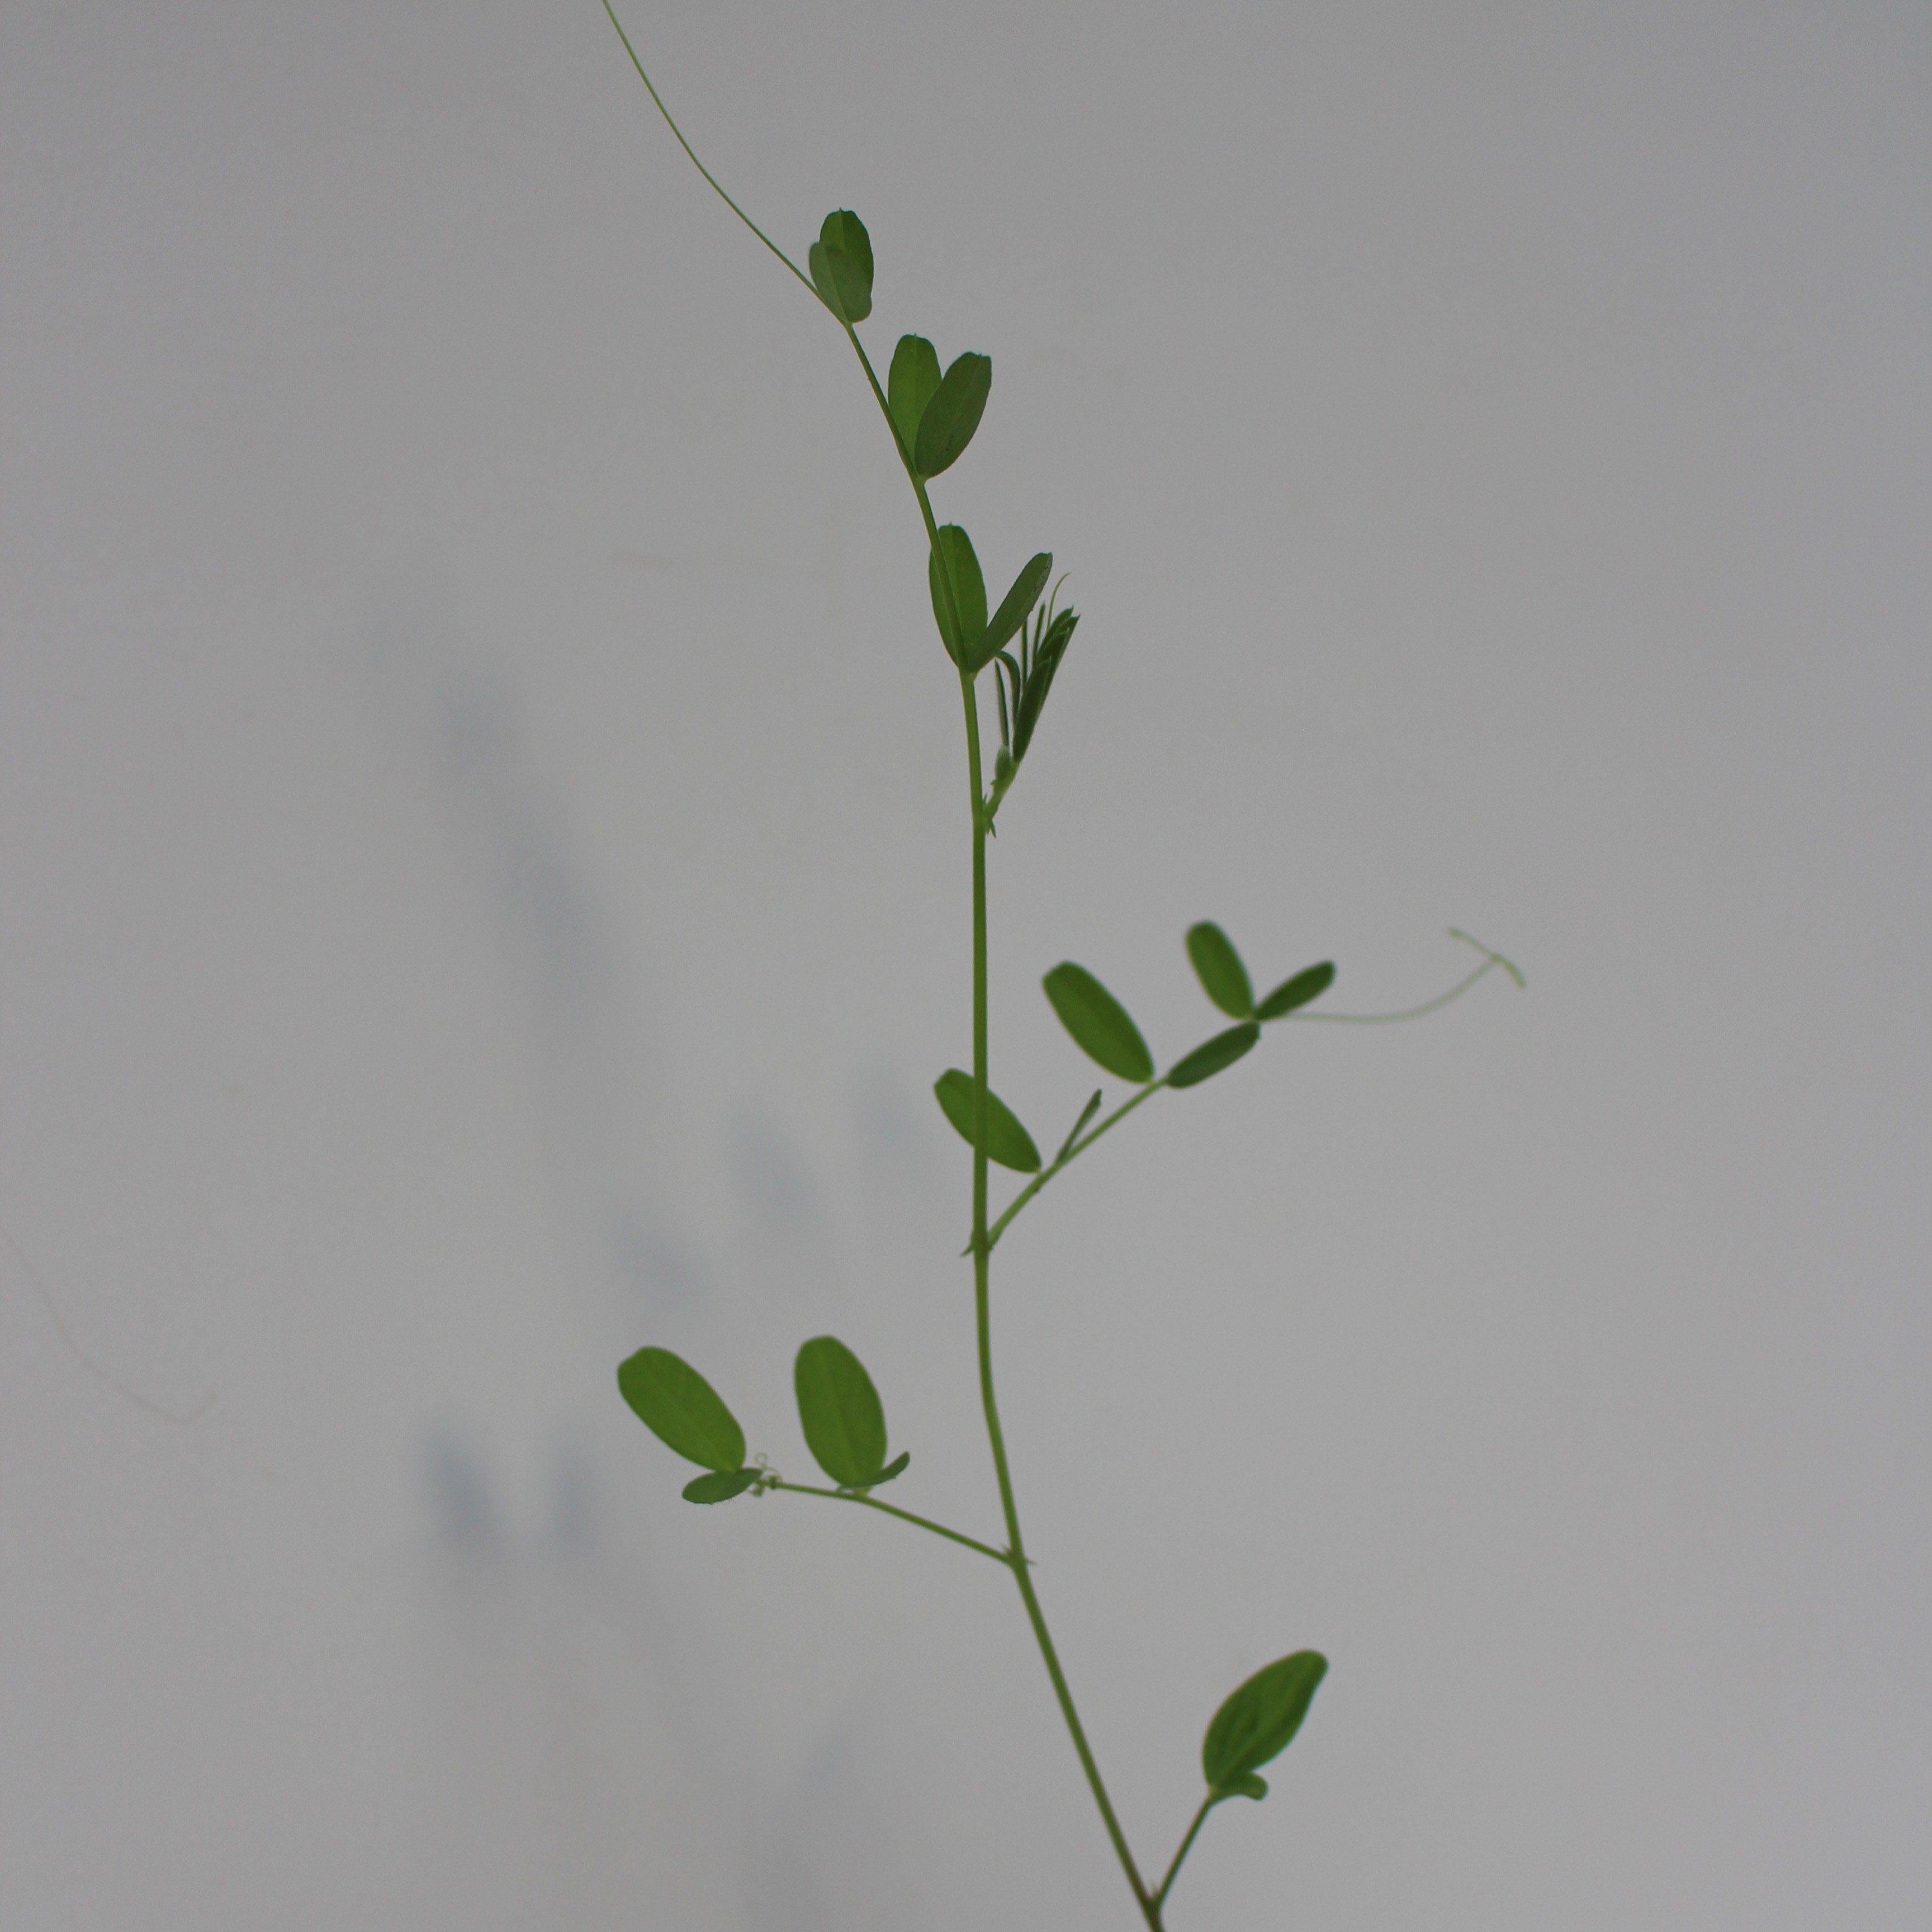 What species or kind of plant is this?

Vicia sativa
